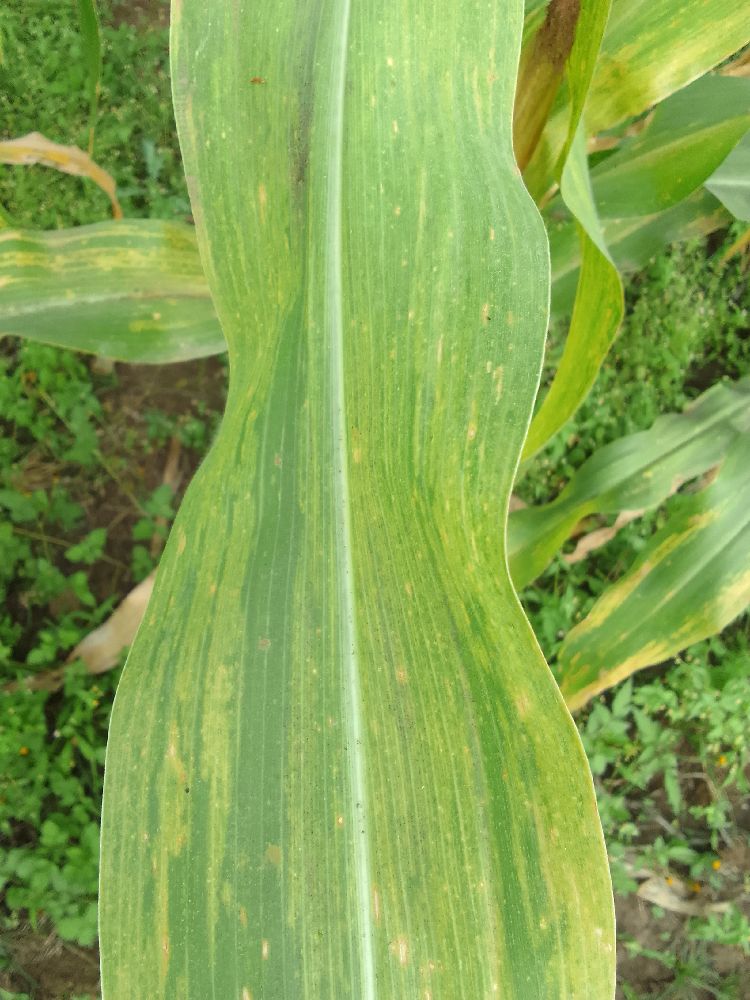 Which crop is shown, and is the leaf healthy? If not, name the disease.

maize, maize lethal necrosis
